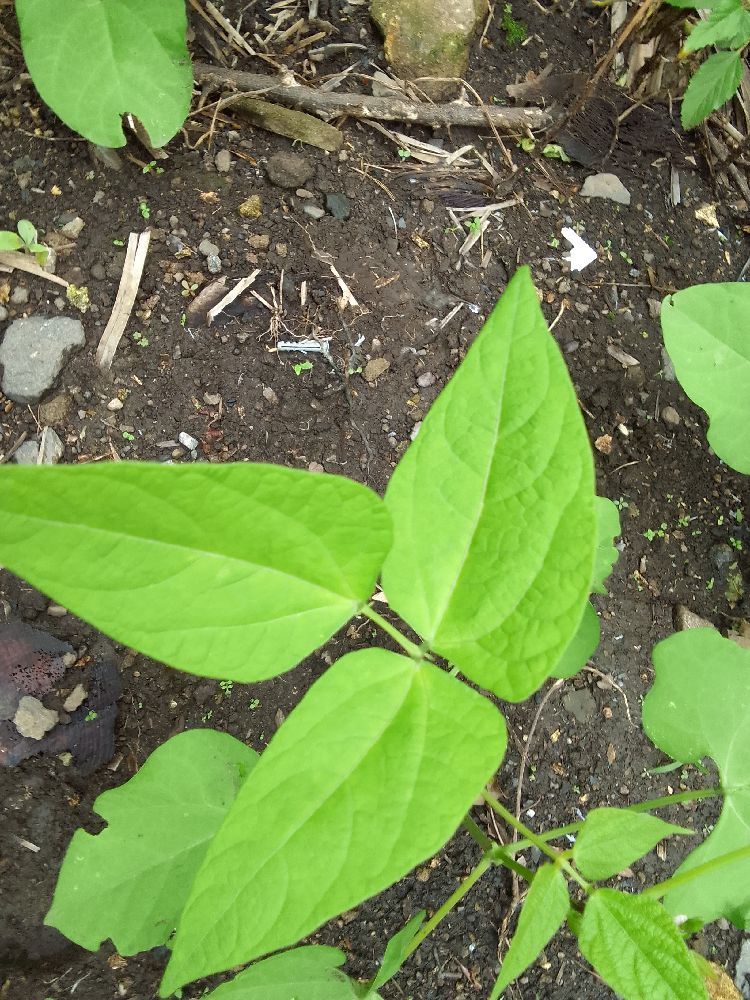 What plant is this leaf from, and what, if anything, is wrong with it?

common bean, healthy
